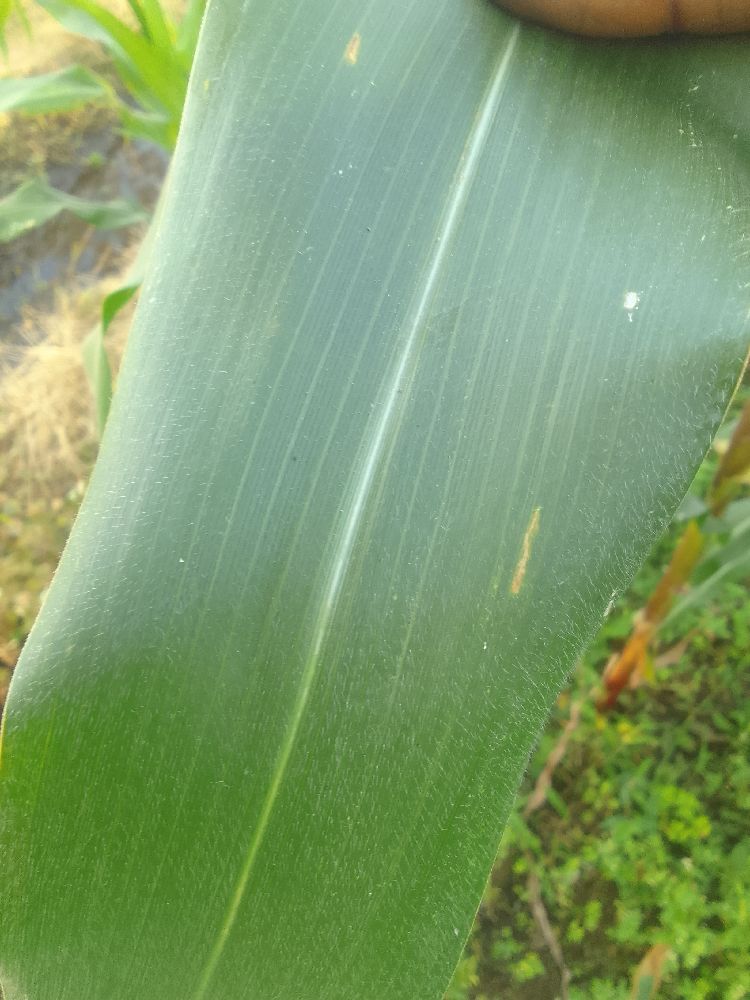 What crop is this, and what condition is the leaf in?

maize, healthy
